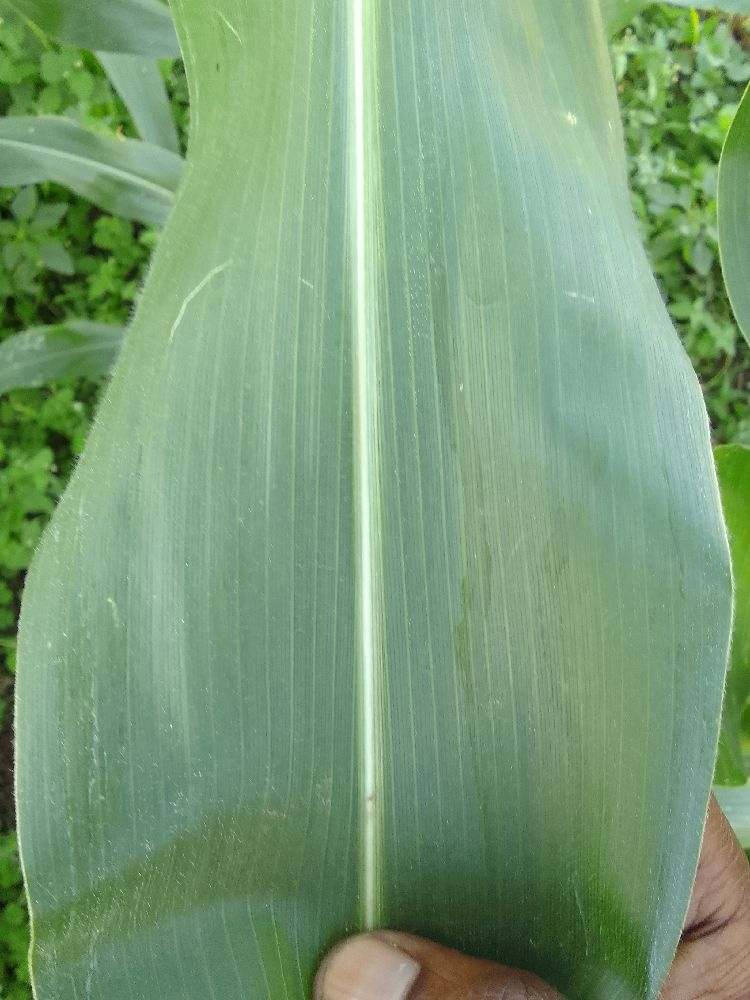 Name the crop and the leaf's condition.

maize, healthy
